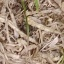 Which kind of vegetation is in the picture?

grass
